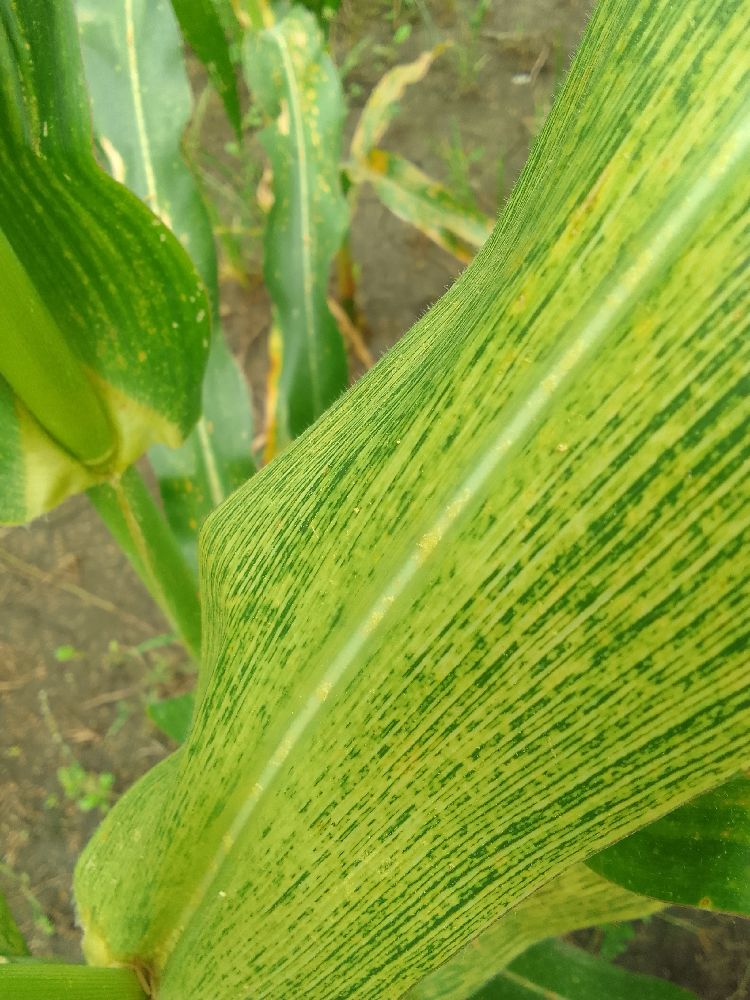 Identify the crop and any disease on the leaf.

maize, maize streak virus
